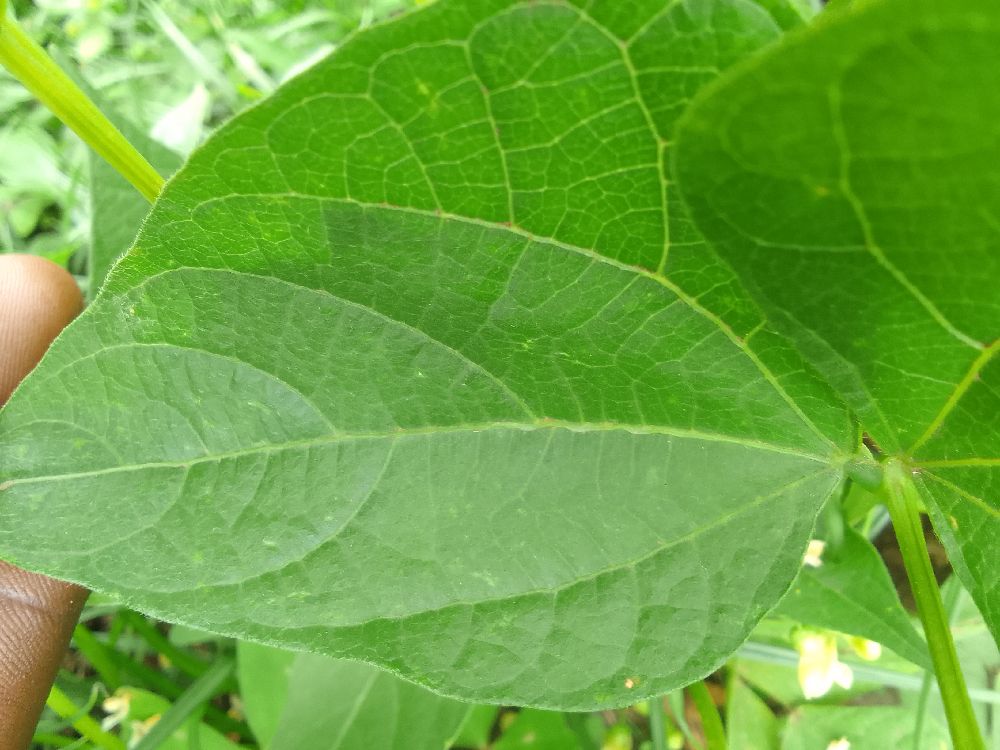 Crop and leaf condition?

common bean, healthy
